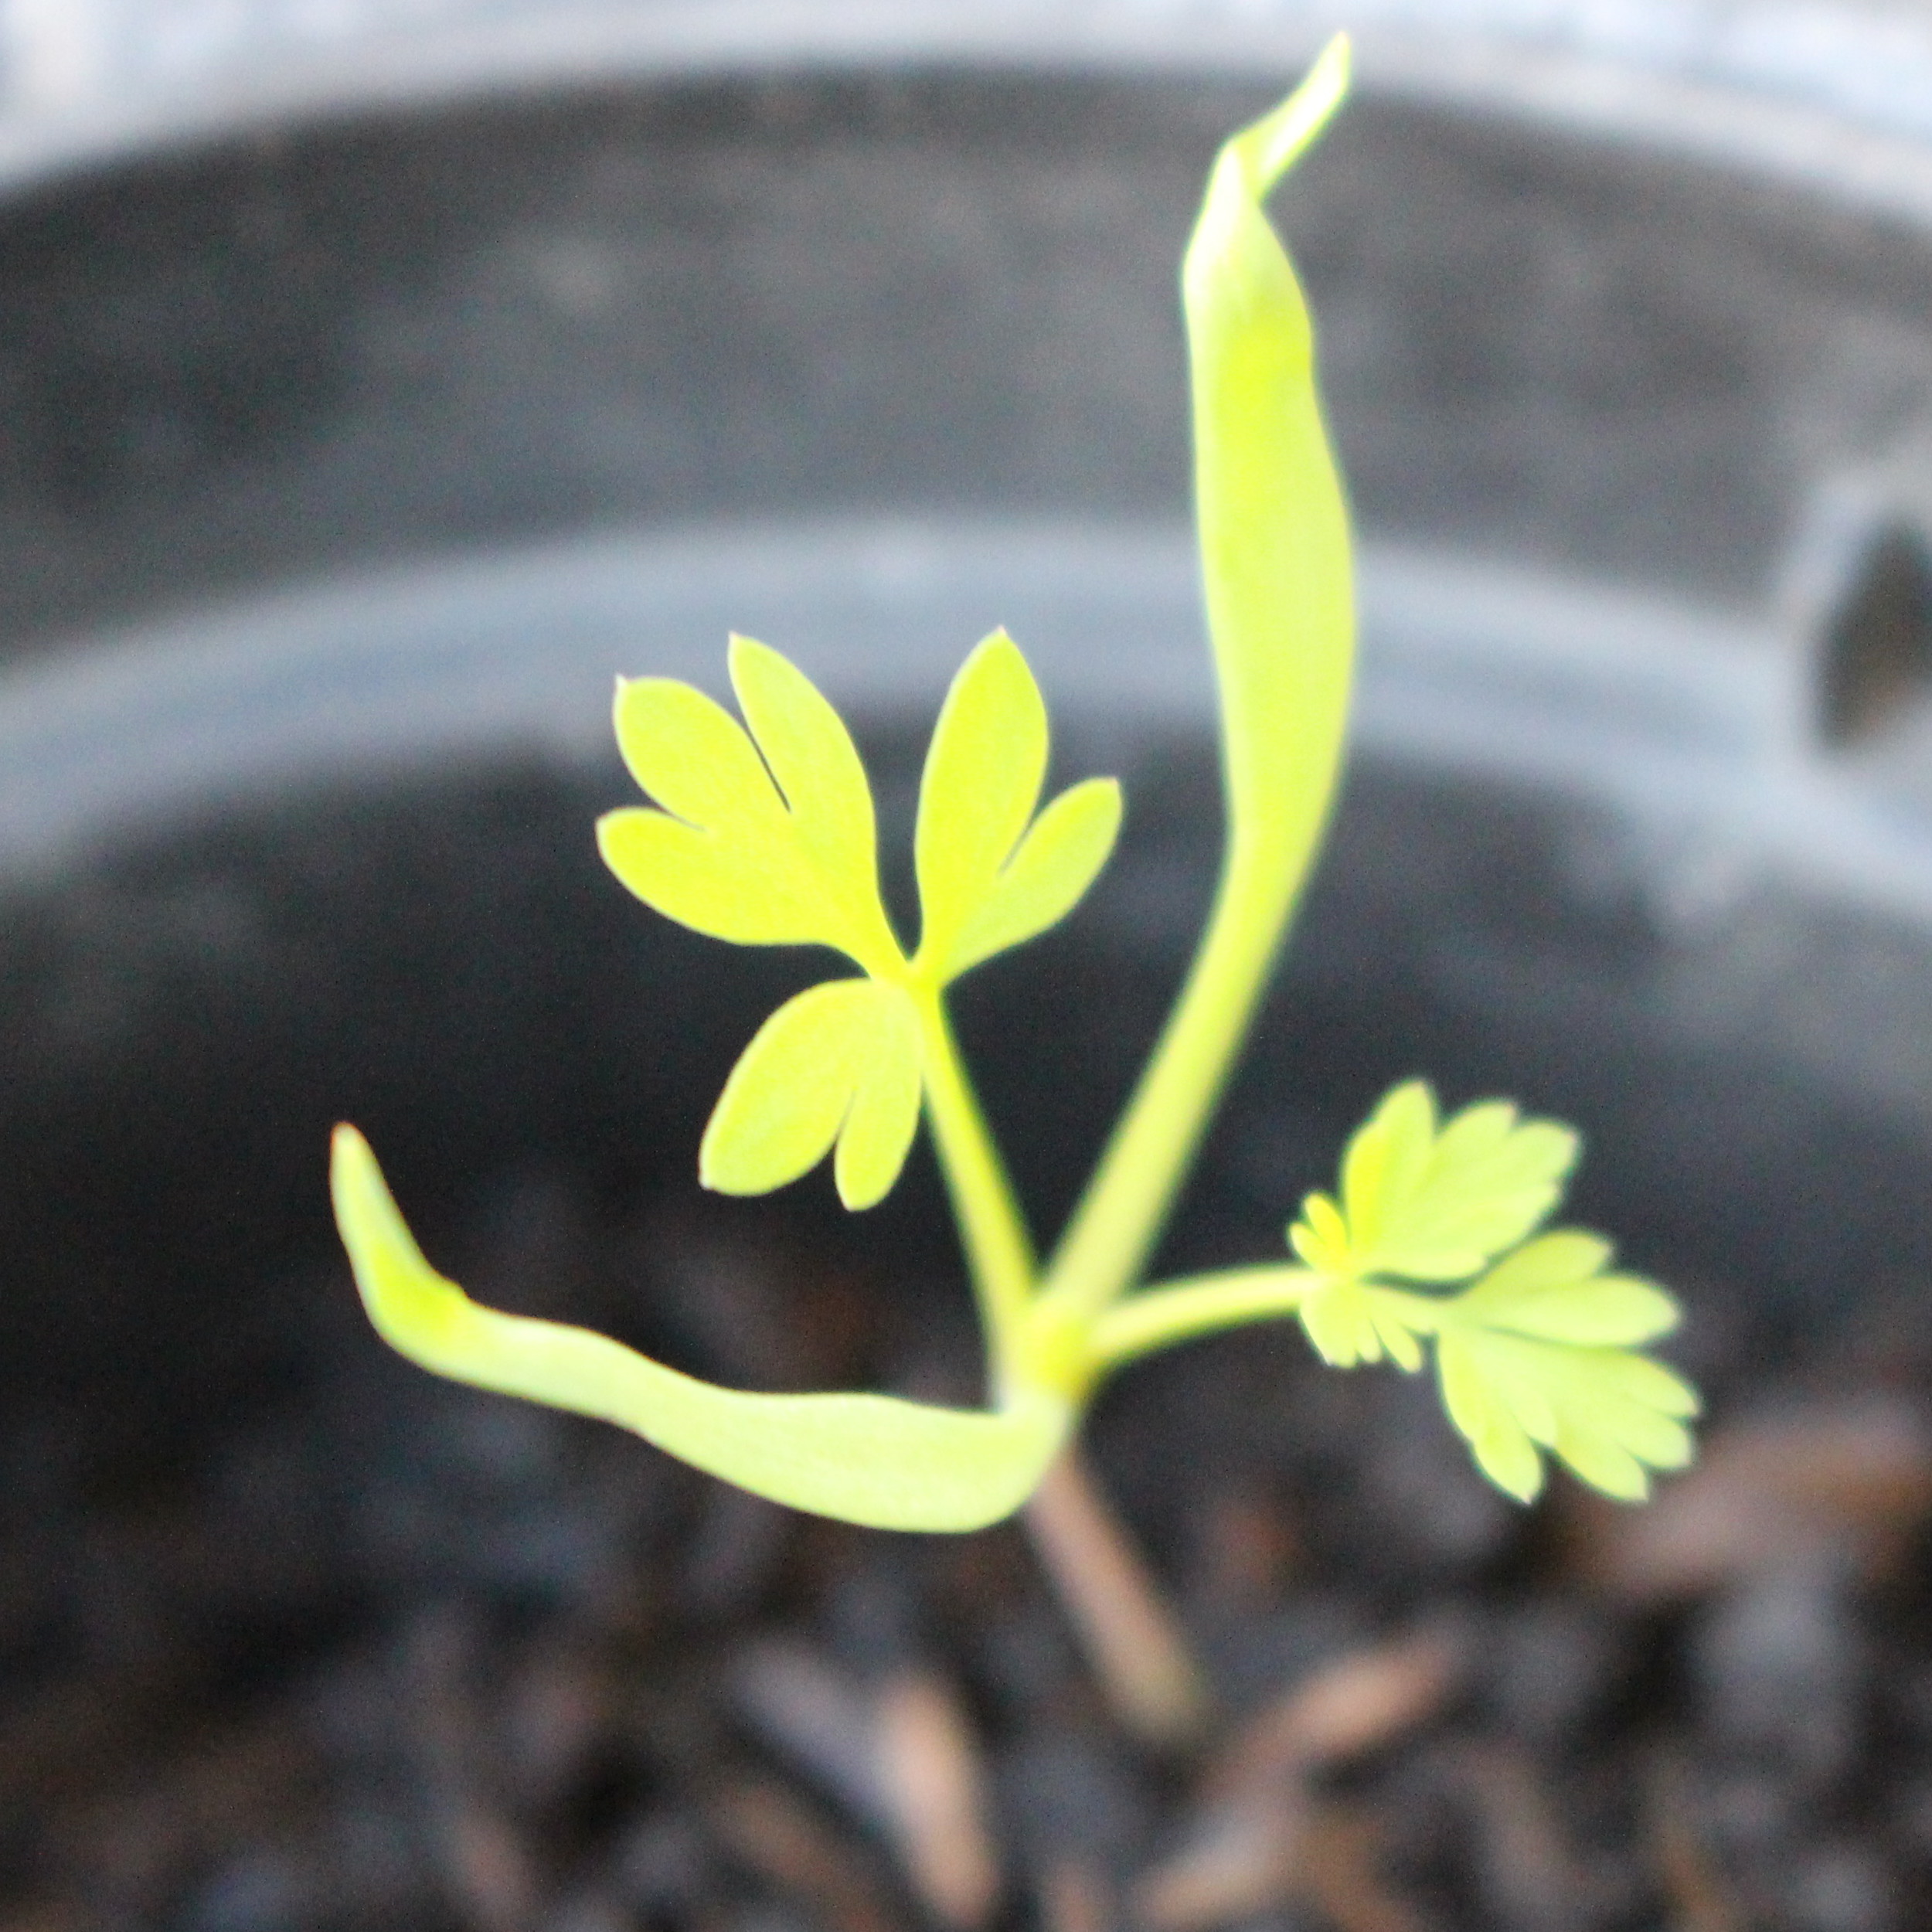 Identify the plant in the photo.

Fumaria officinalis
